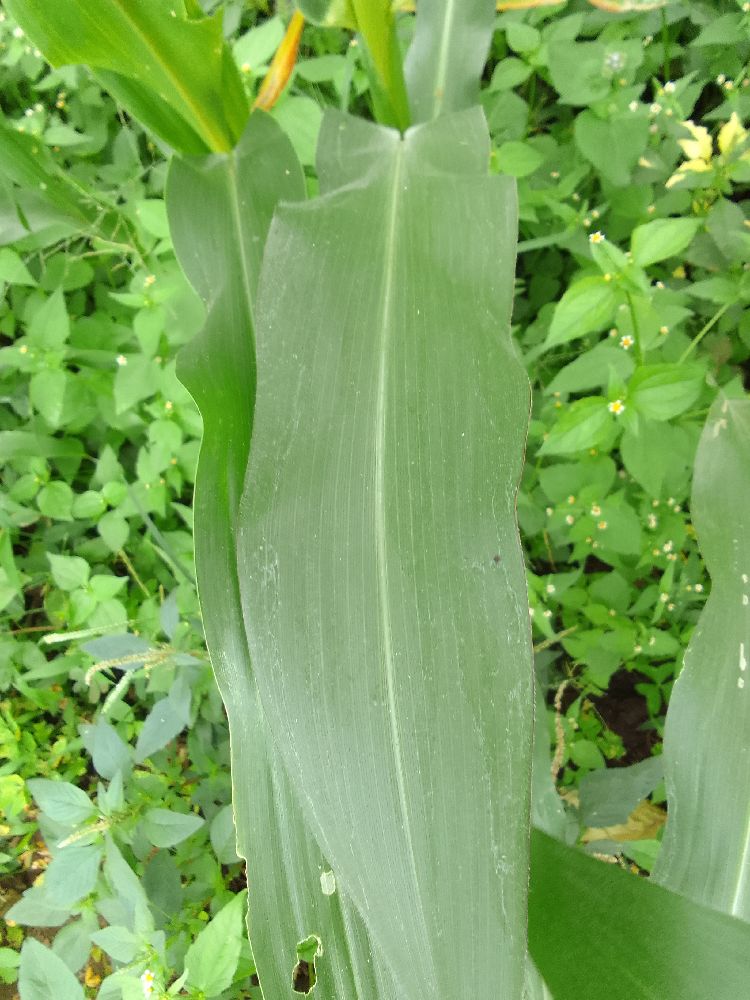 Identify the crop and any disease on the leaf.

maize, healthy
